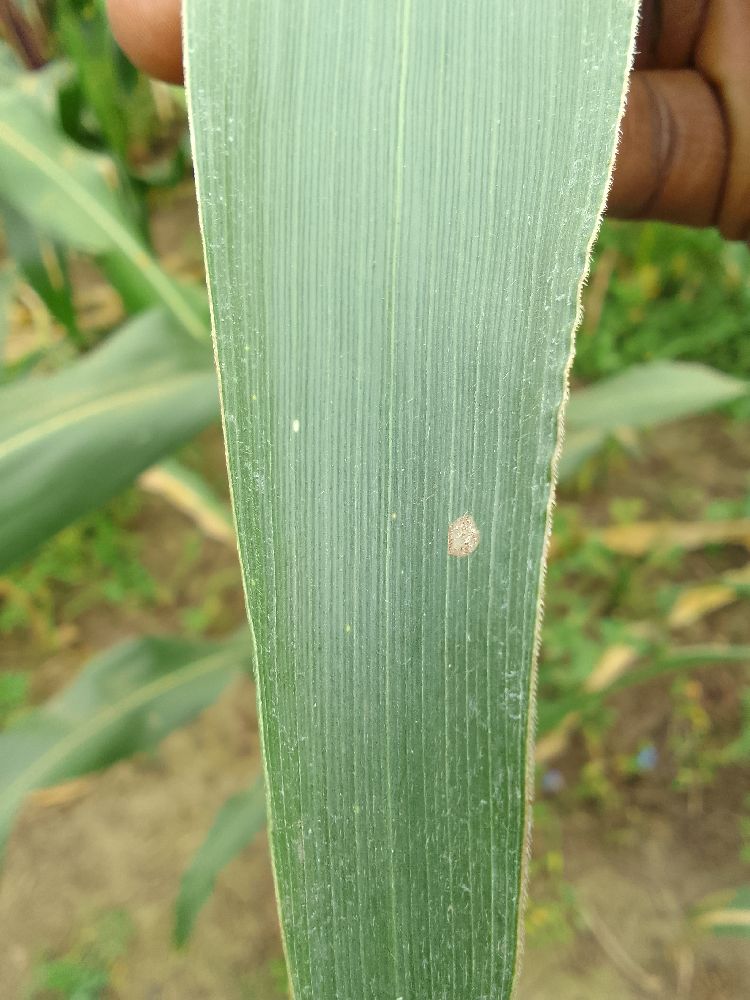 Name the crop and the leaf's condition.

maize, healthy
